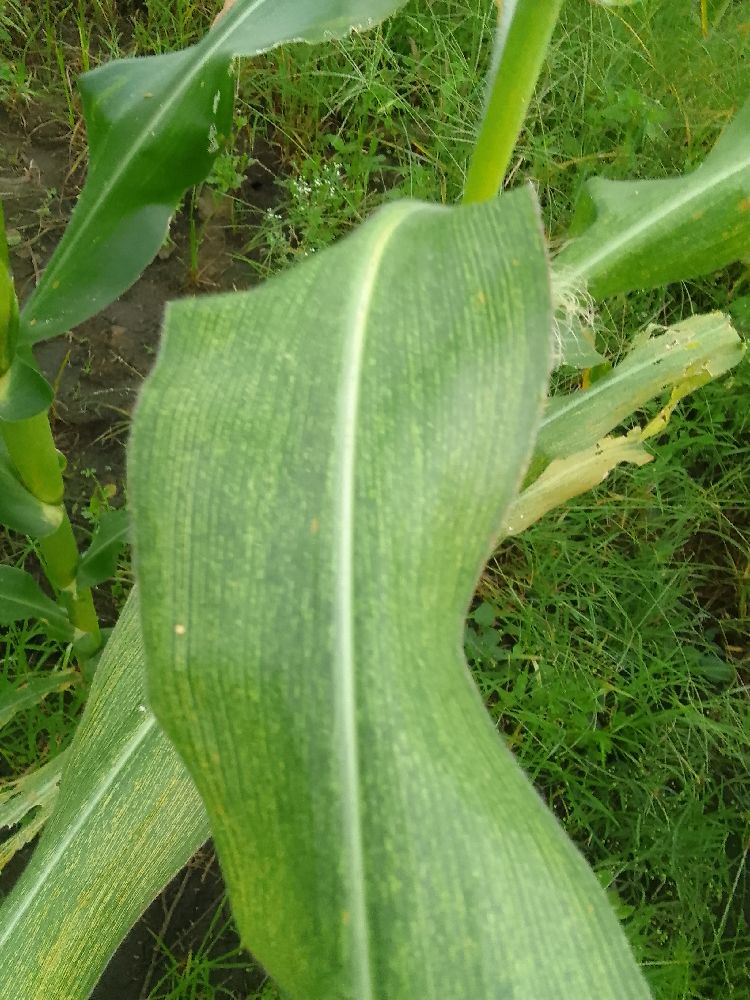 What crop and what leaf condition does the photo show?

maize, maize streak virus
